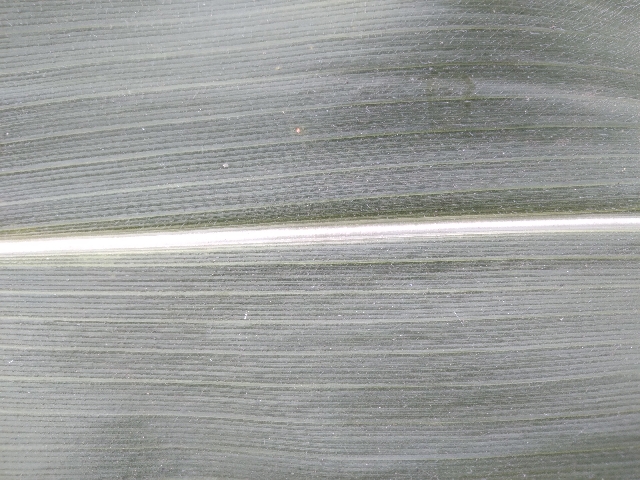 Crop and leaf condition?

maize, healthy
